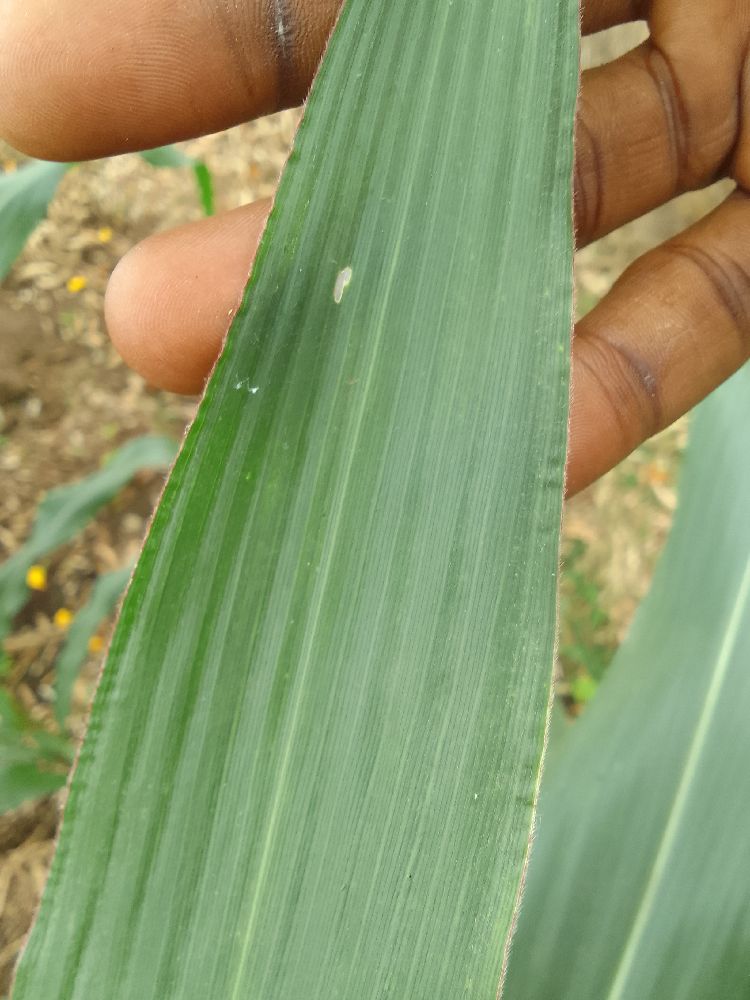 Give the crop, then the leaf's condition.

maize, healthy
